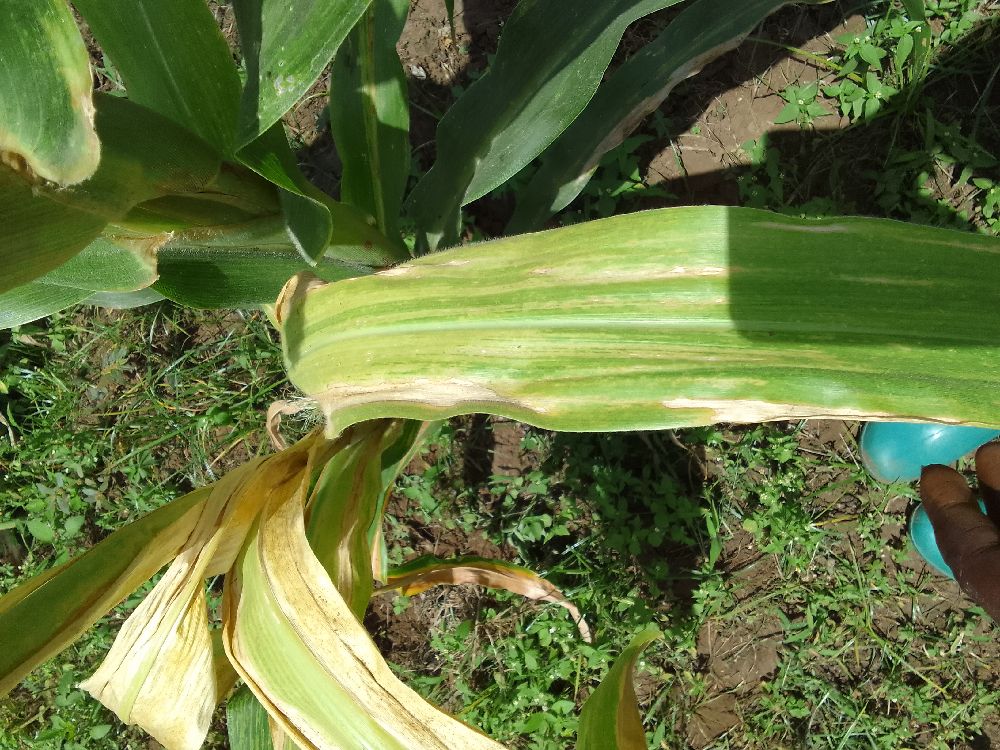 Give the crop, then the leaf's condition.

maize, maize lethal necrosis
